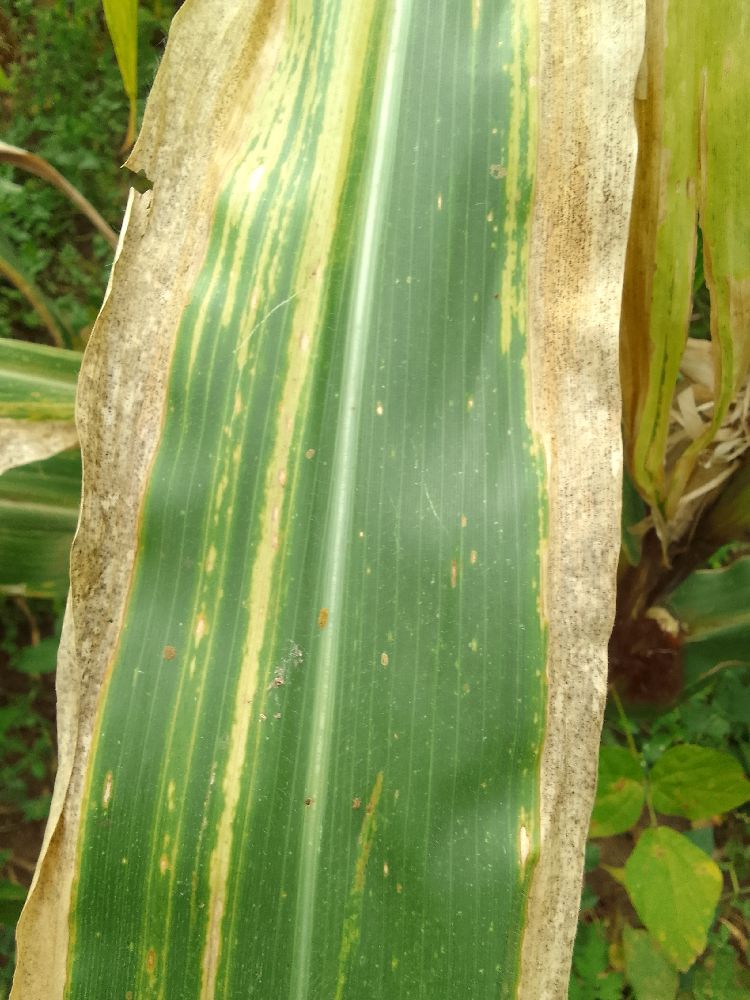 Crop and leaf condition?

maize, maize lethal necrosis
